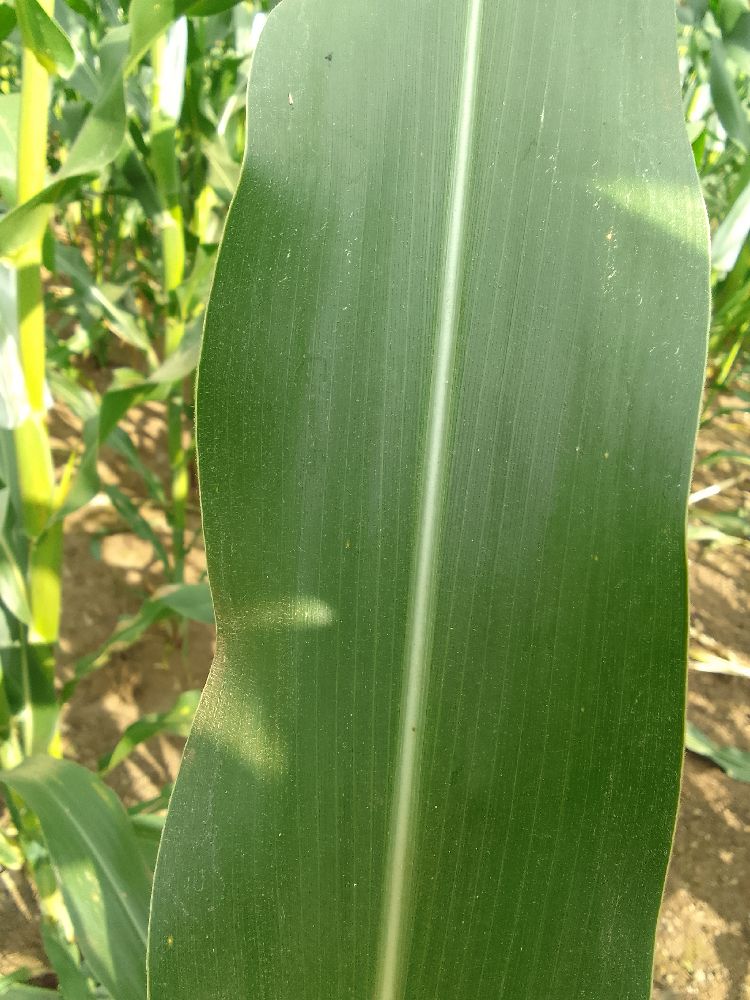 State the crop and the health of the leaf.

maize, healthy
